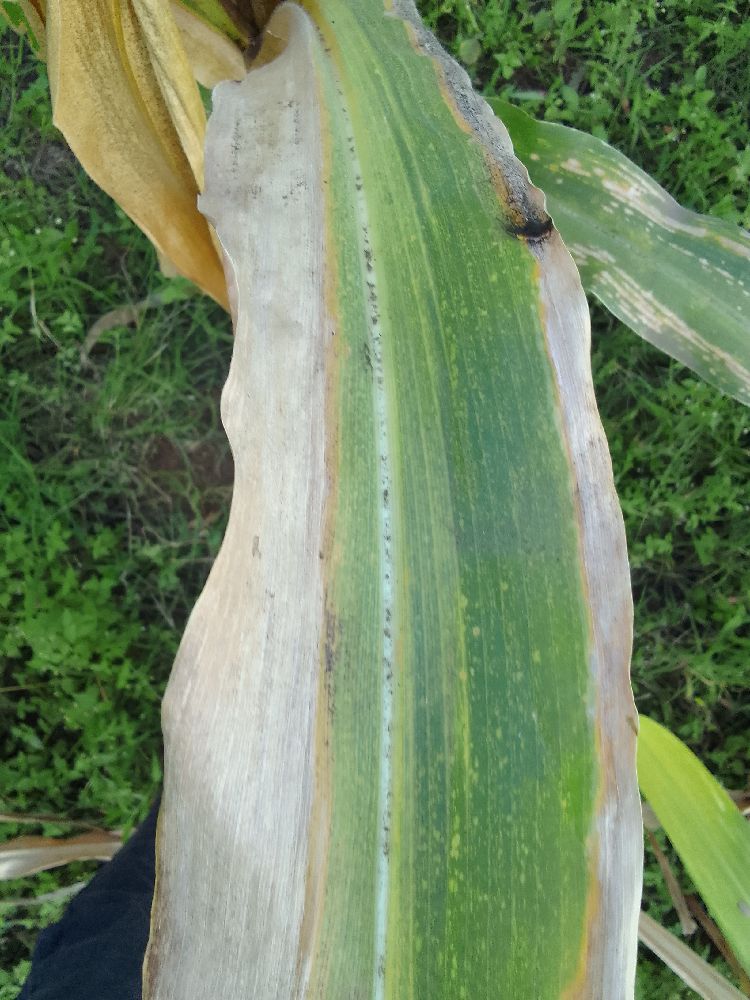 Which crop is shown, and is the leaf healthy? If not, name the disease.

maize, maize lethal necrosis
